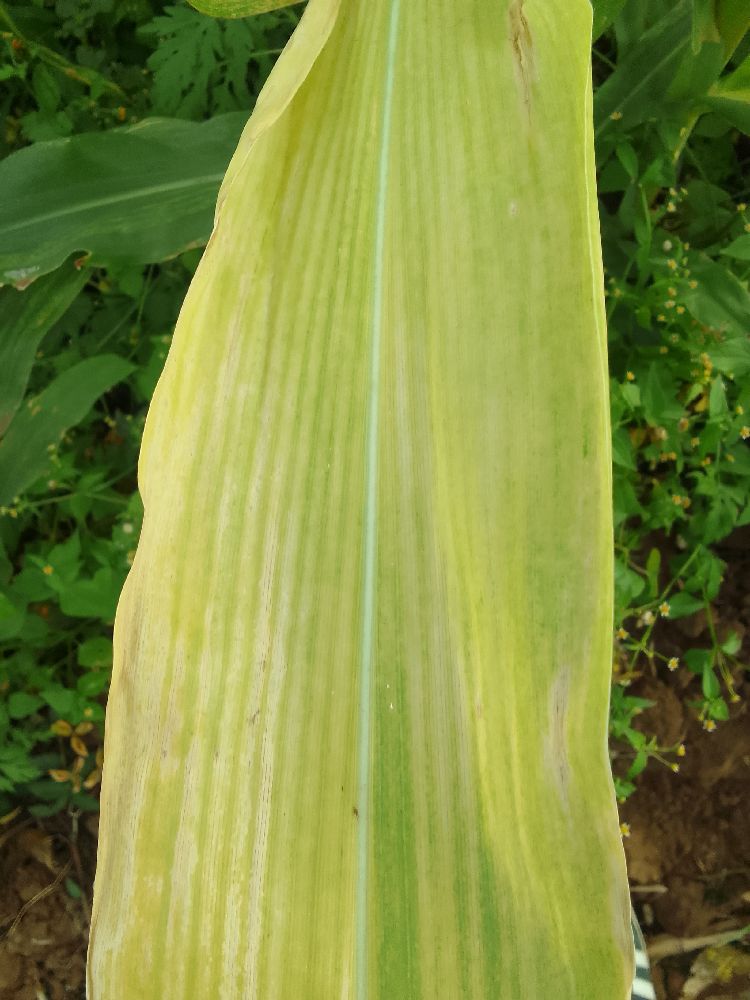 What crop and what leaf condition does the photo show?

maize, maize lethal necrosis
